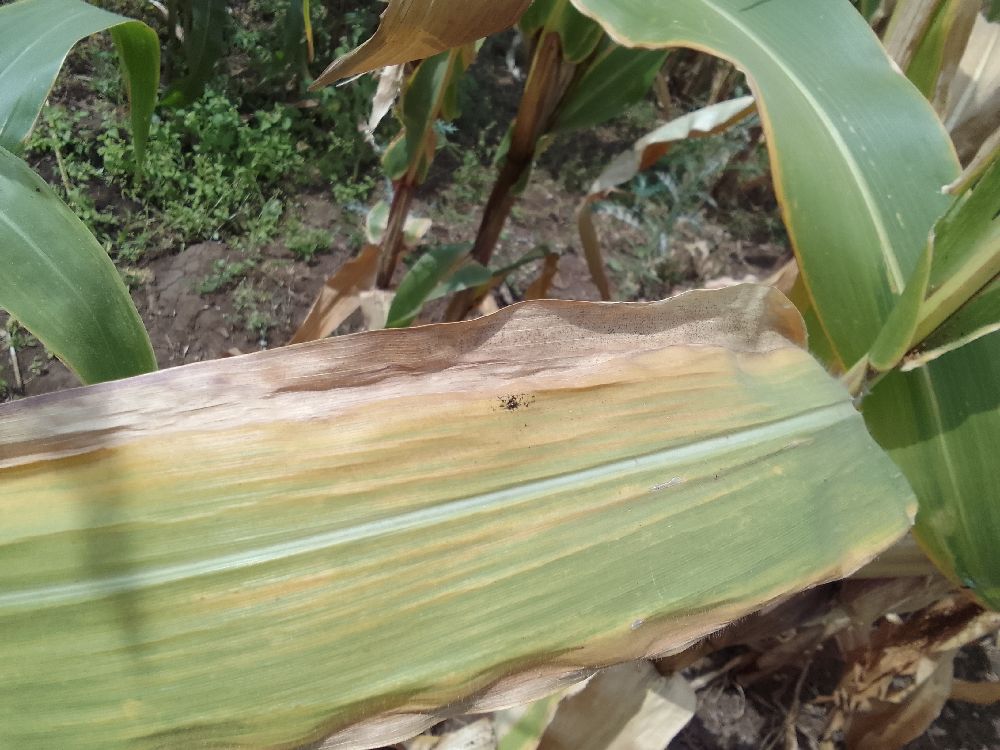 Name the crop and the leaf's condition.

maize, maize lethal necrosis
